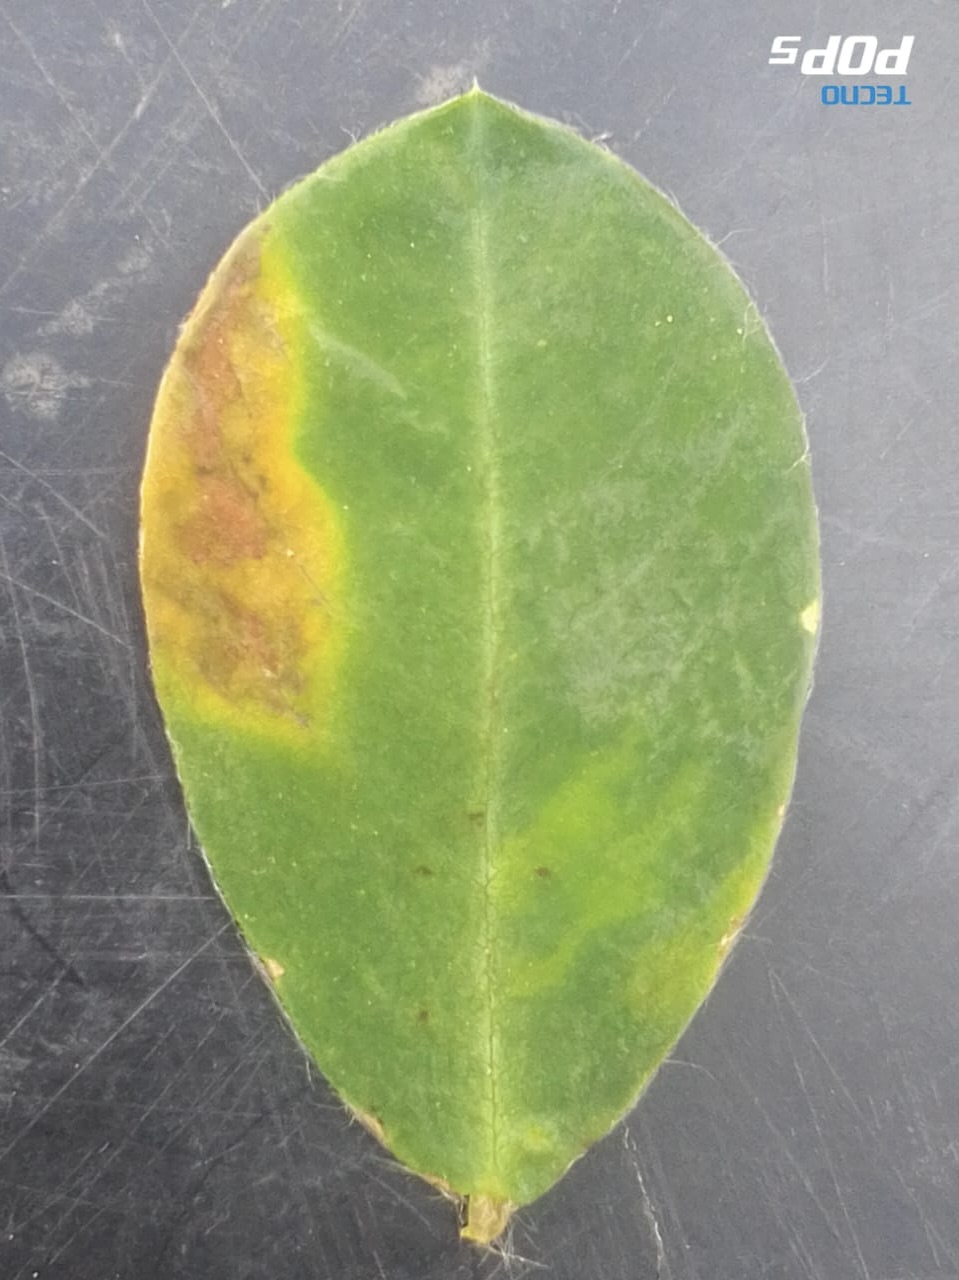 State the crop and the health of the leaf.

peanut, phoma arachidicola
